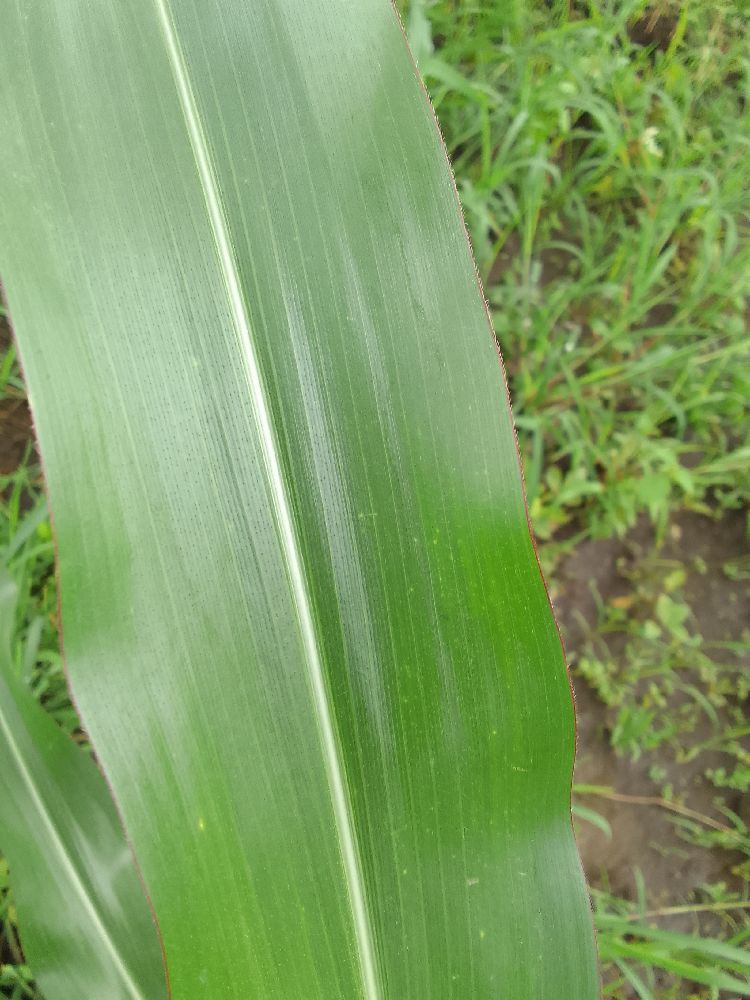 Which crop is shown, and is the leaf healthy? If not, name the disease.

maize, healthy
